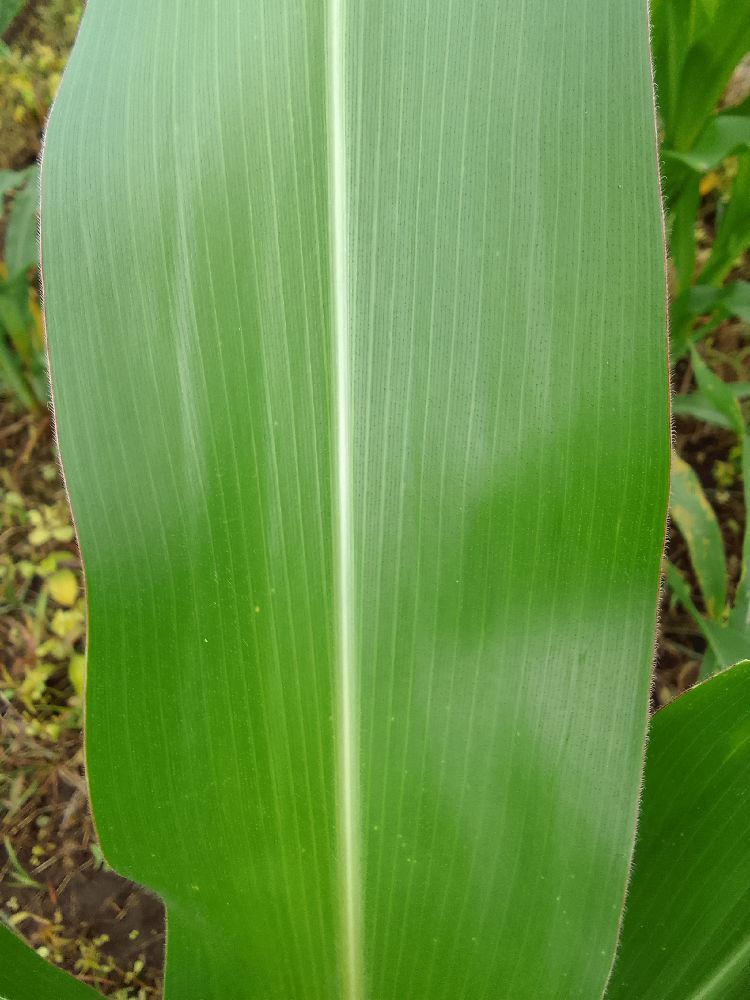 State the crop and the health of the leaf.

maize, healthy
